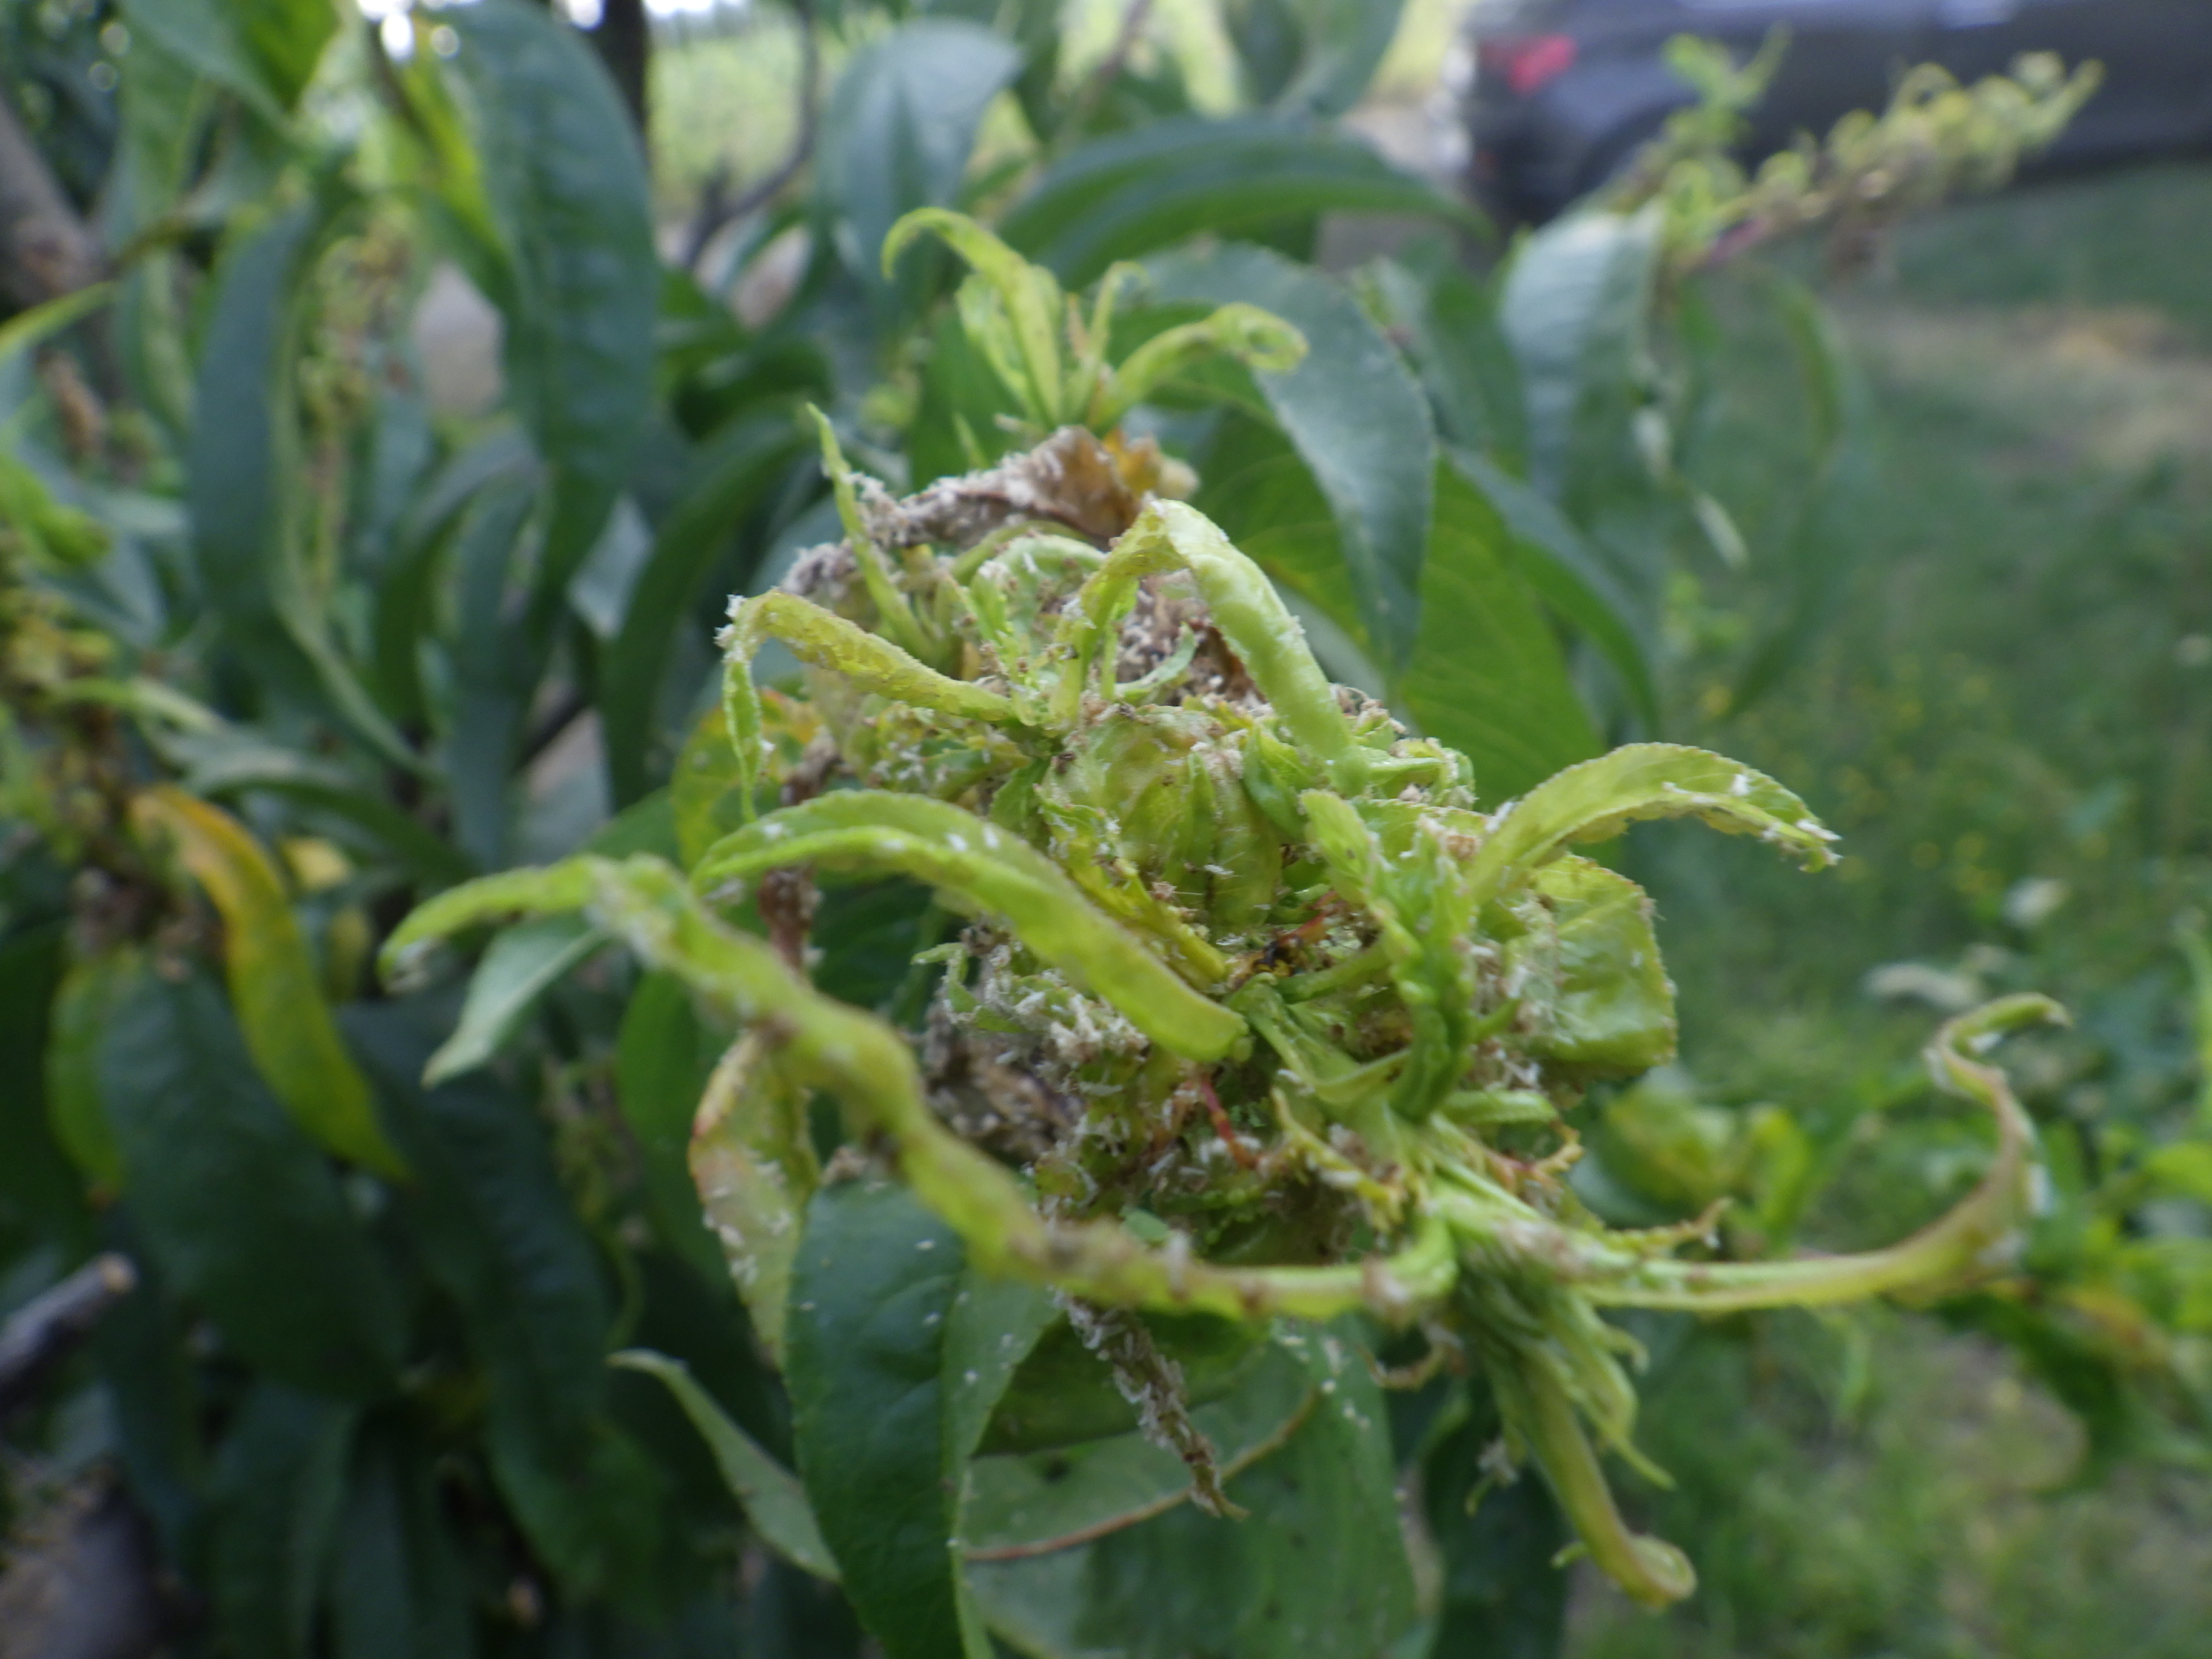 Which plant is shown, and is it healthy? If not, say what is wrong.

peach, aphids
